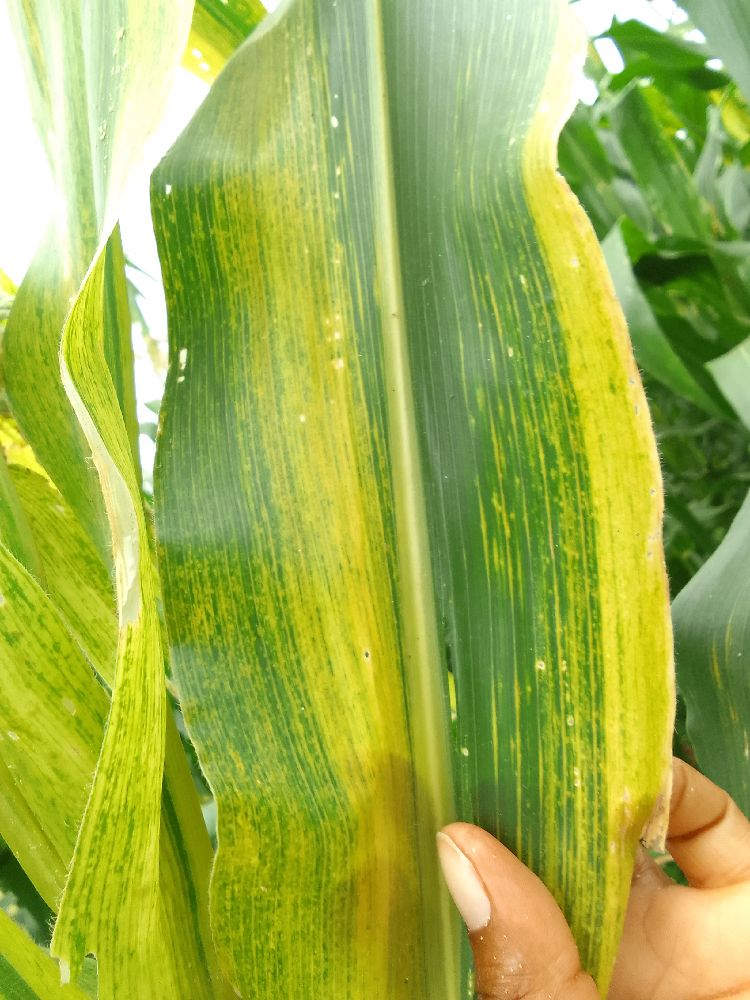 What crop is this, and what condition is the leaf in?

maize, maize lethal necrosis
